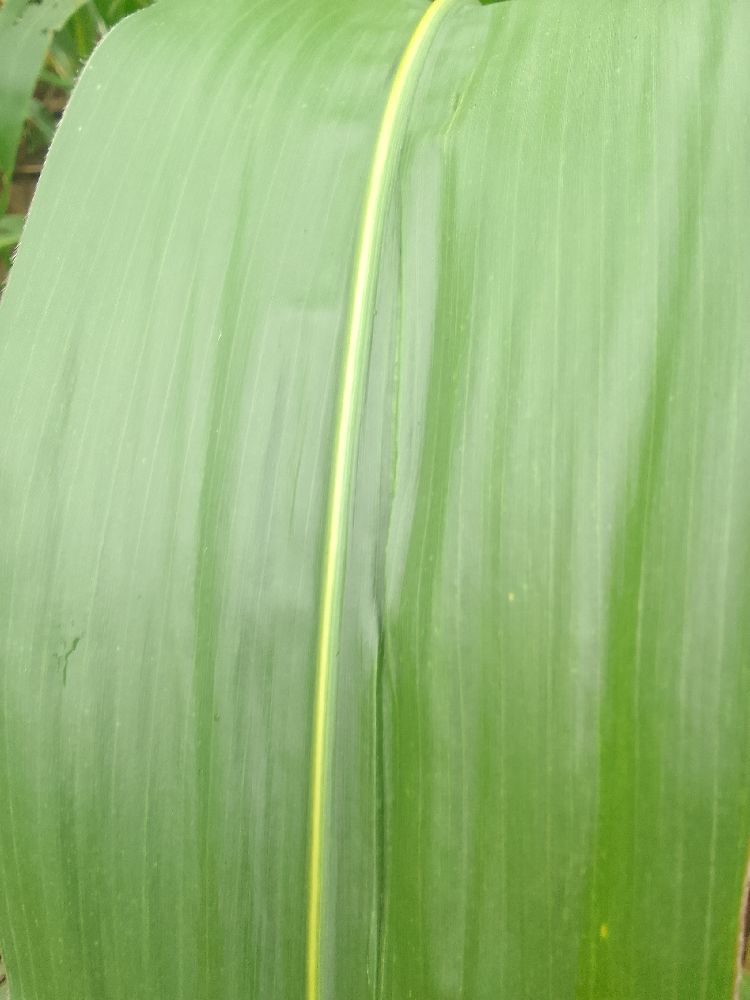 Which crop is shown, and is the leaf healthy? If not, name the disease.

maize, healthy
